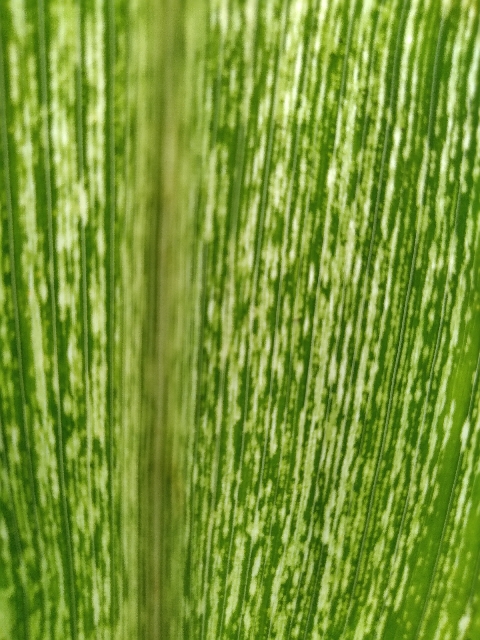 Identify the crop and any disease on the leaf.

maize, maize streak virus
